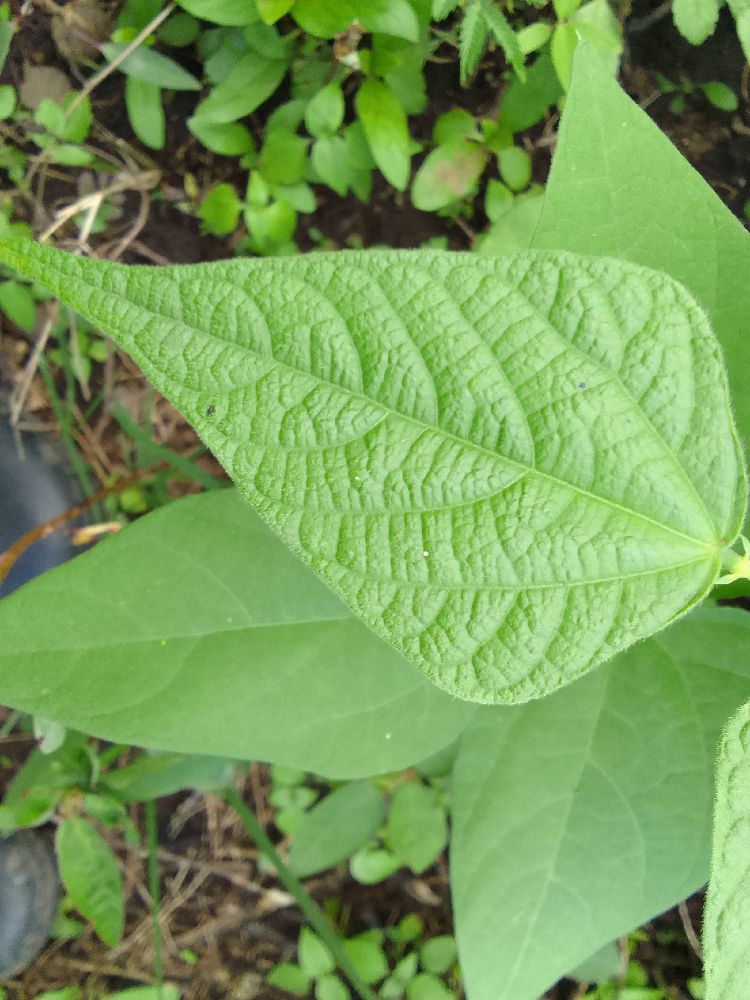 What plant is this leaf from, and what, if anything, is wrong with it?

common bean, healthy
